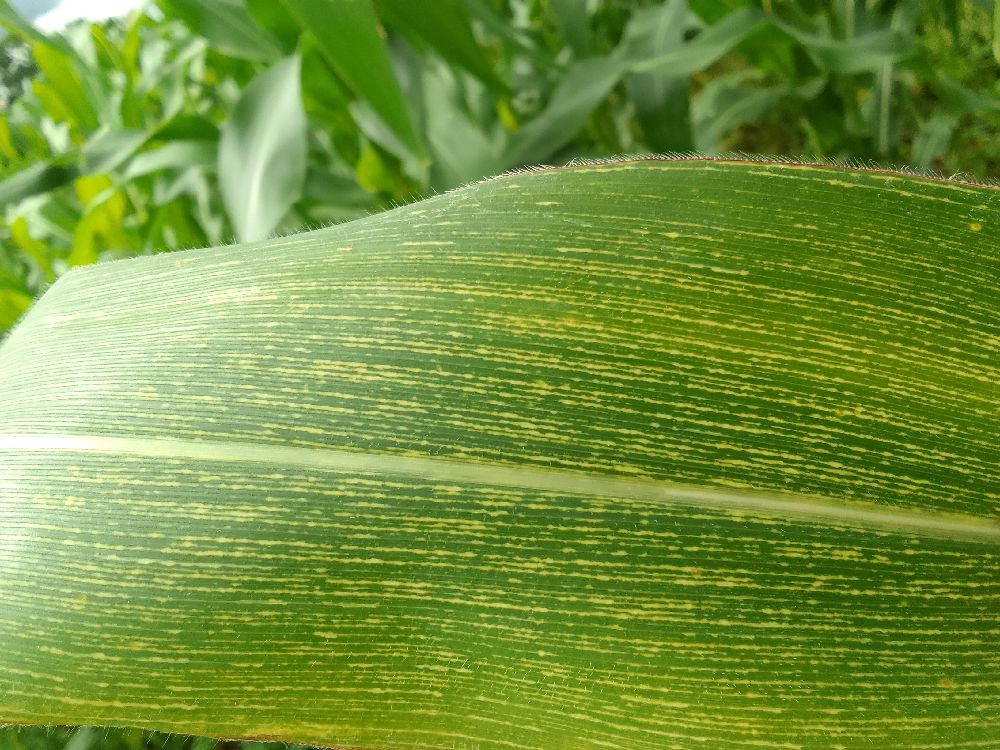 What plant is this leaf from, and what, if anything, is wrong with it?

maize, maize streak virus
